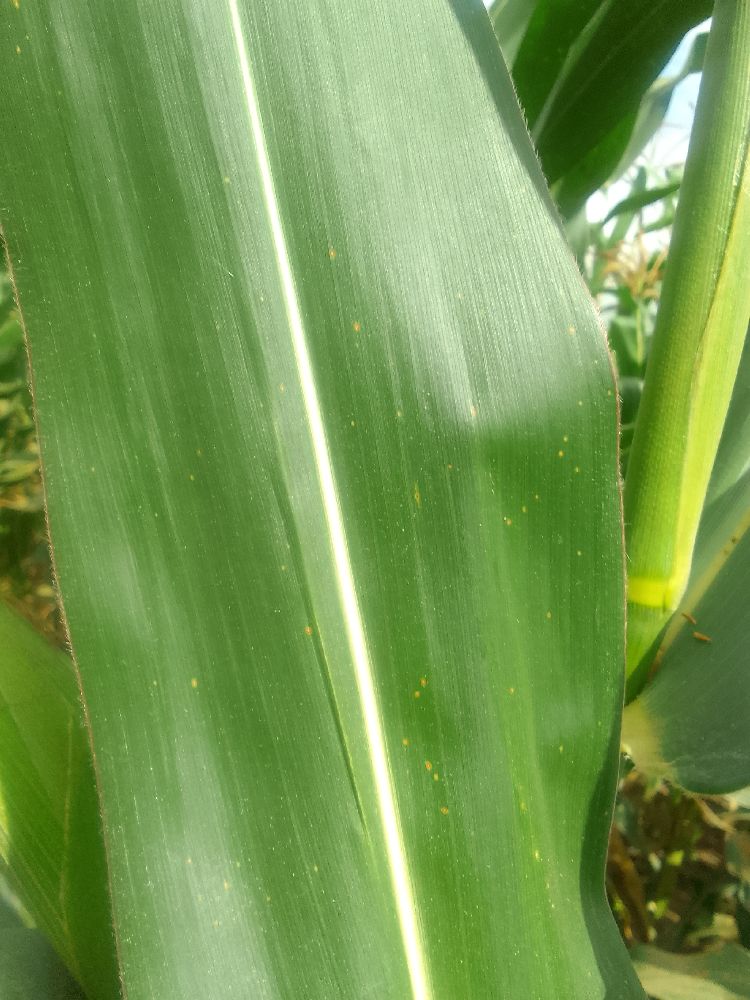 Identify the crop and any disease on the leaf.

maize, healthy
